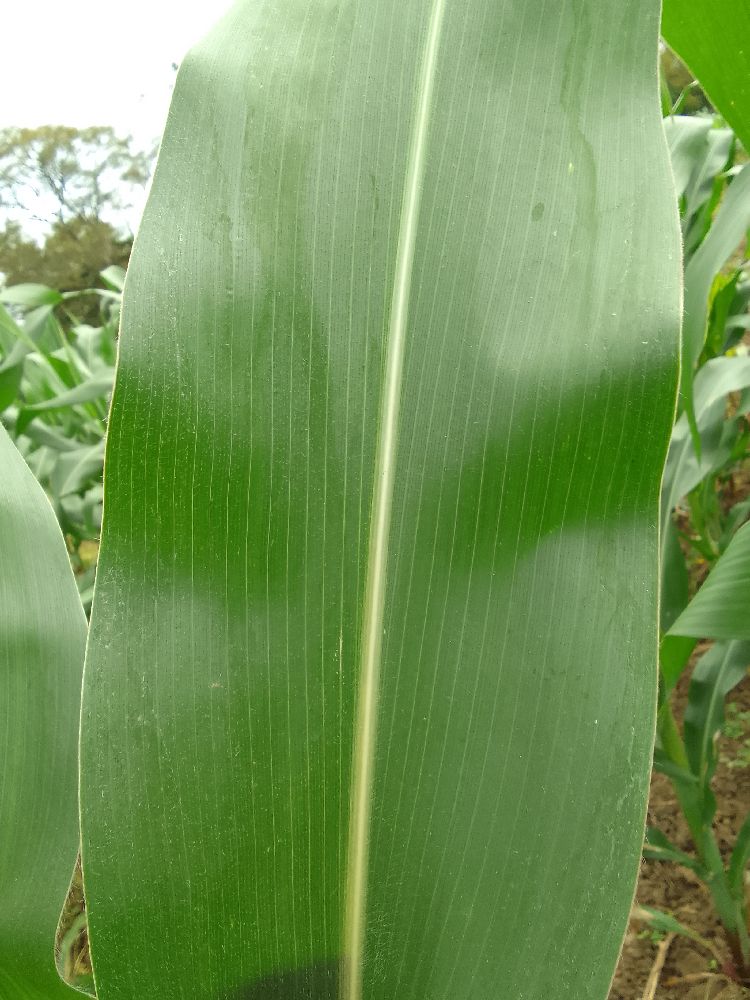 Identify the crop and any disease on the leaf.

maize, healthy
